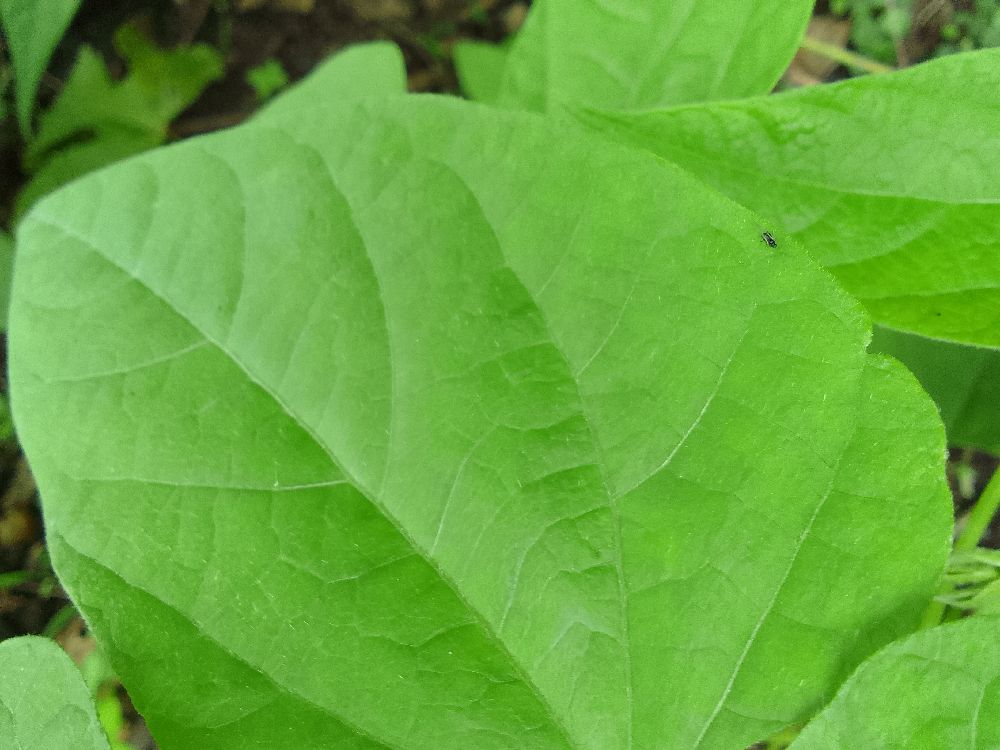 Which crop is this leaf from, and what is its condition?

common bean, healthy
